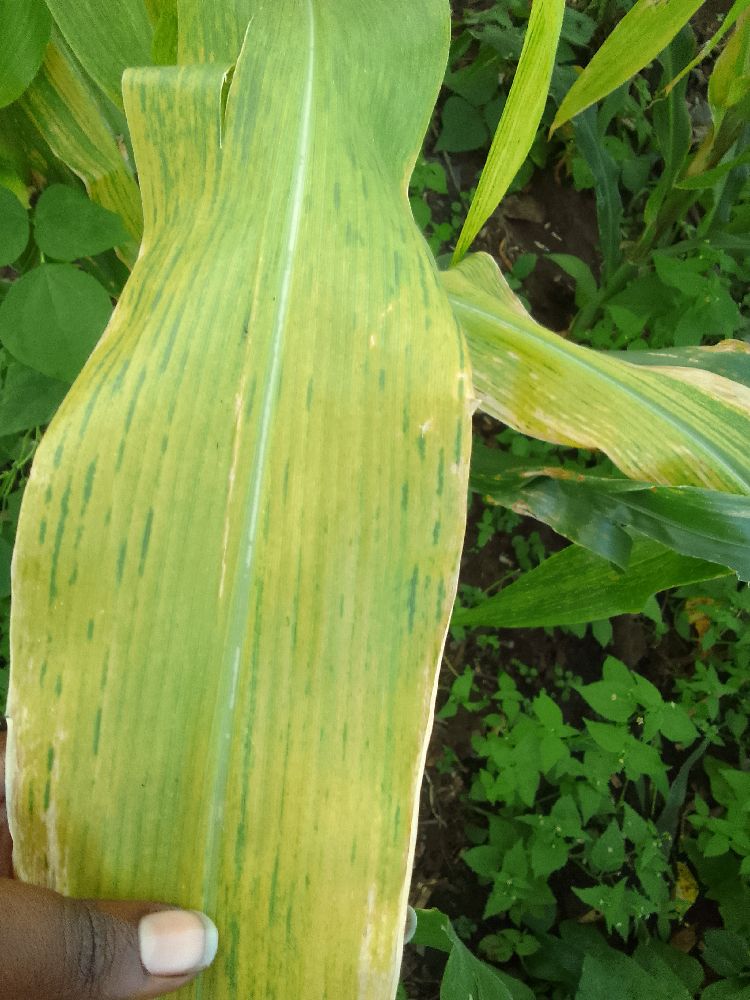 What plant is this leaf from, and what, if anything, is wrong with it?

maize, maize lethal necrosis
